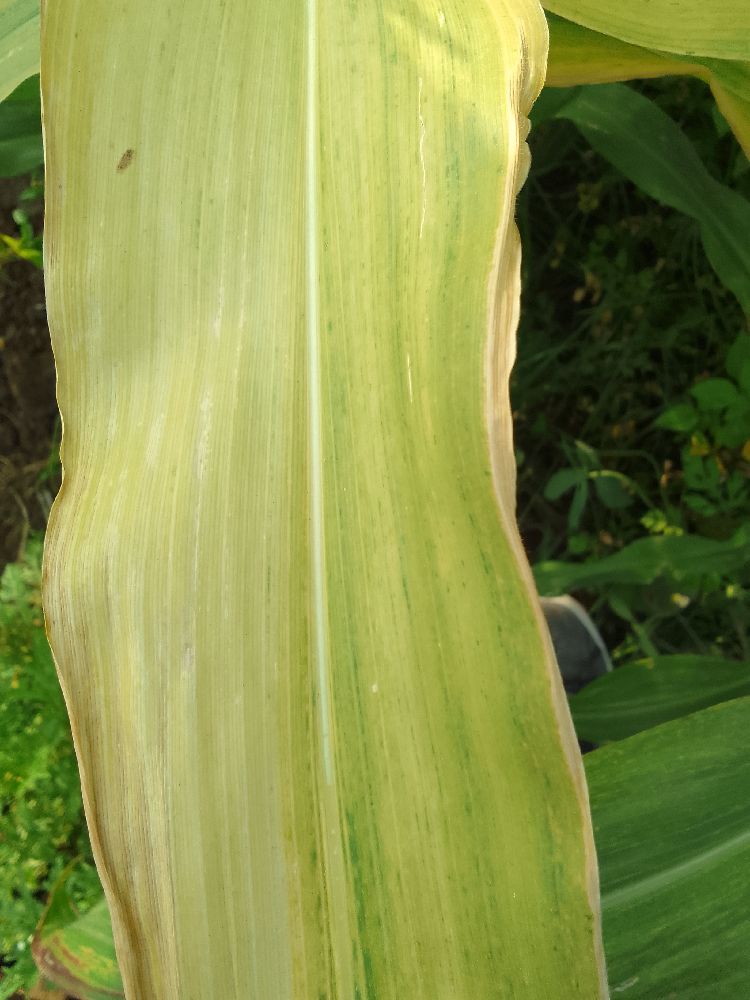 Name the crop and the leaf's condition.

maize, maize lethal necrosis
